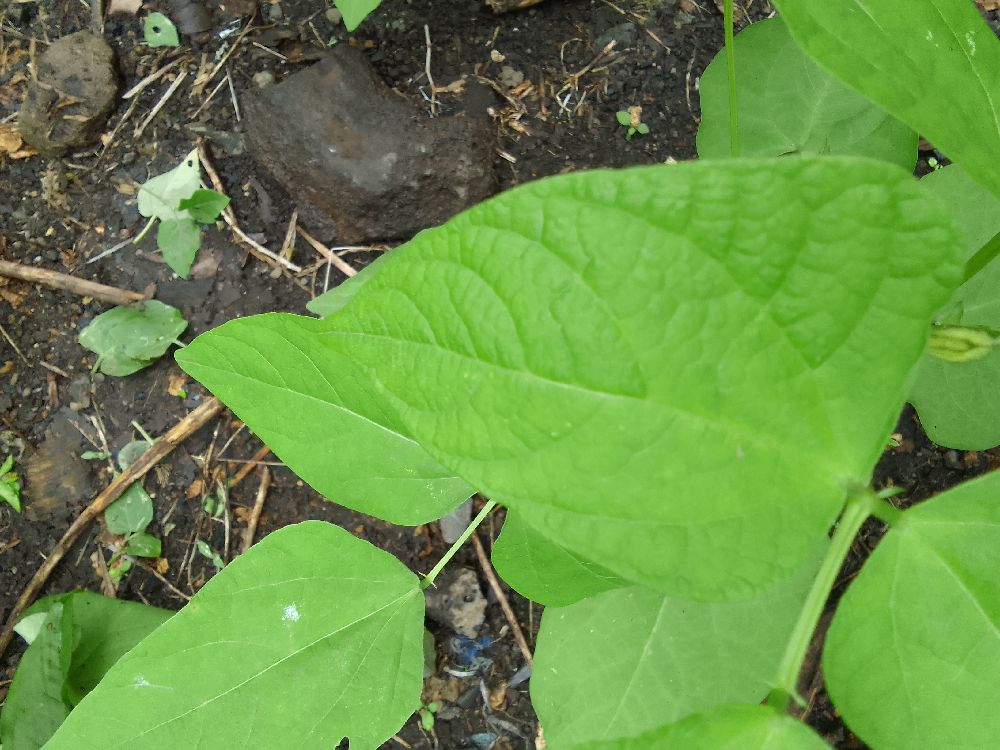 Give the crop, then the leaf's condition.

common bean, healthy
